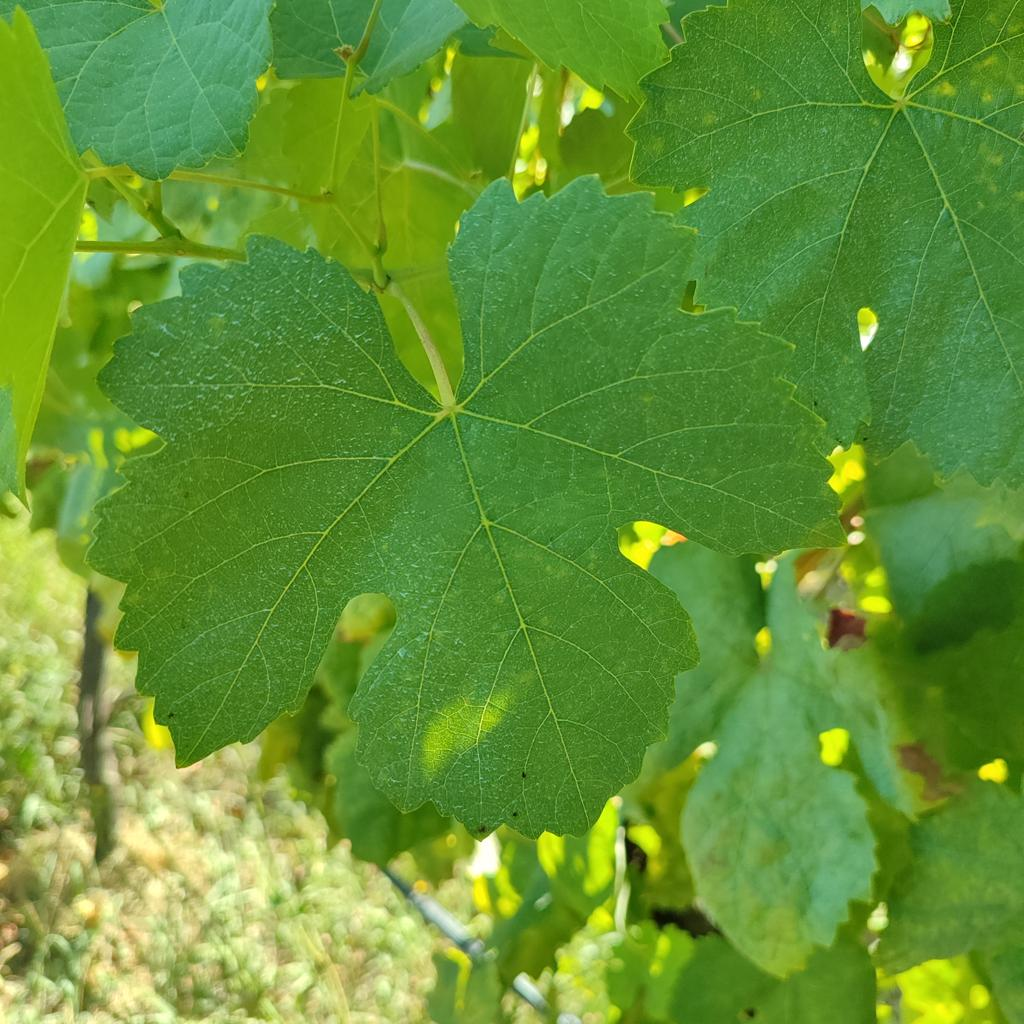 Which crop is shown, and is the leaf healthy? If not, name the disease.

grapevine, healthy
